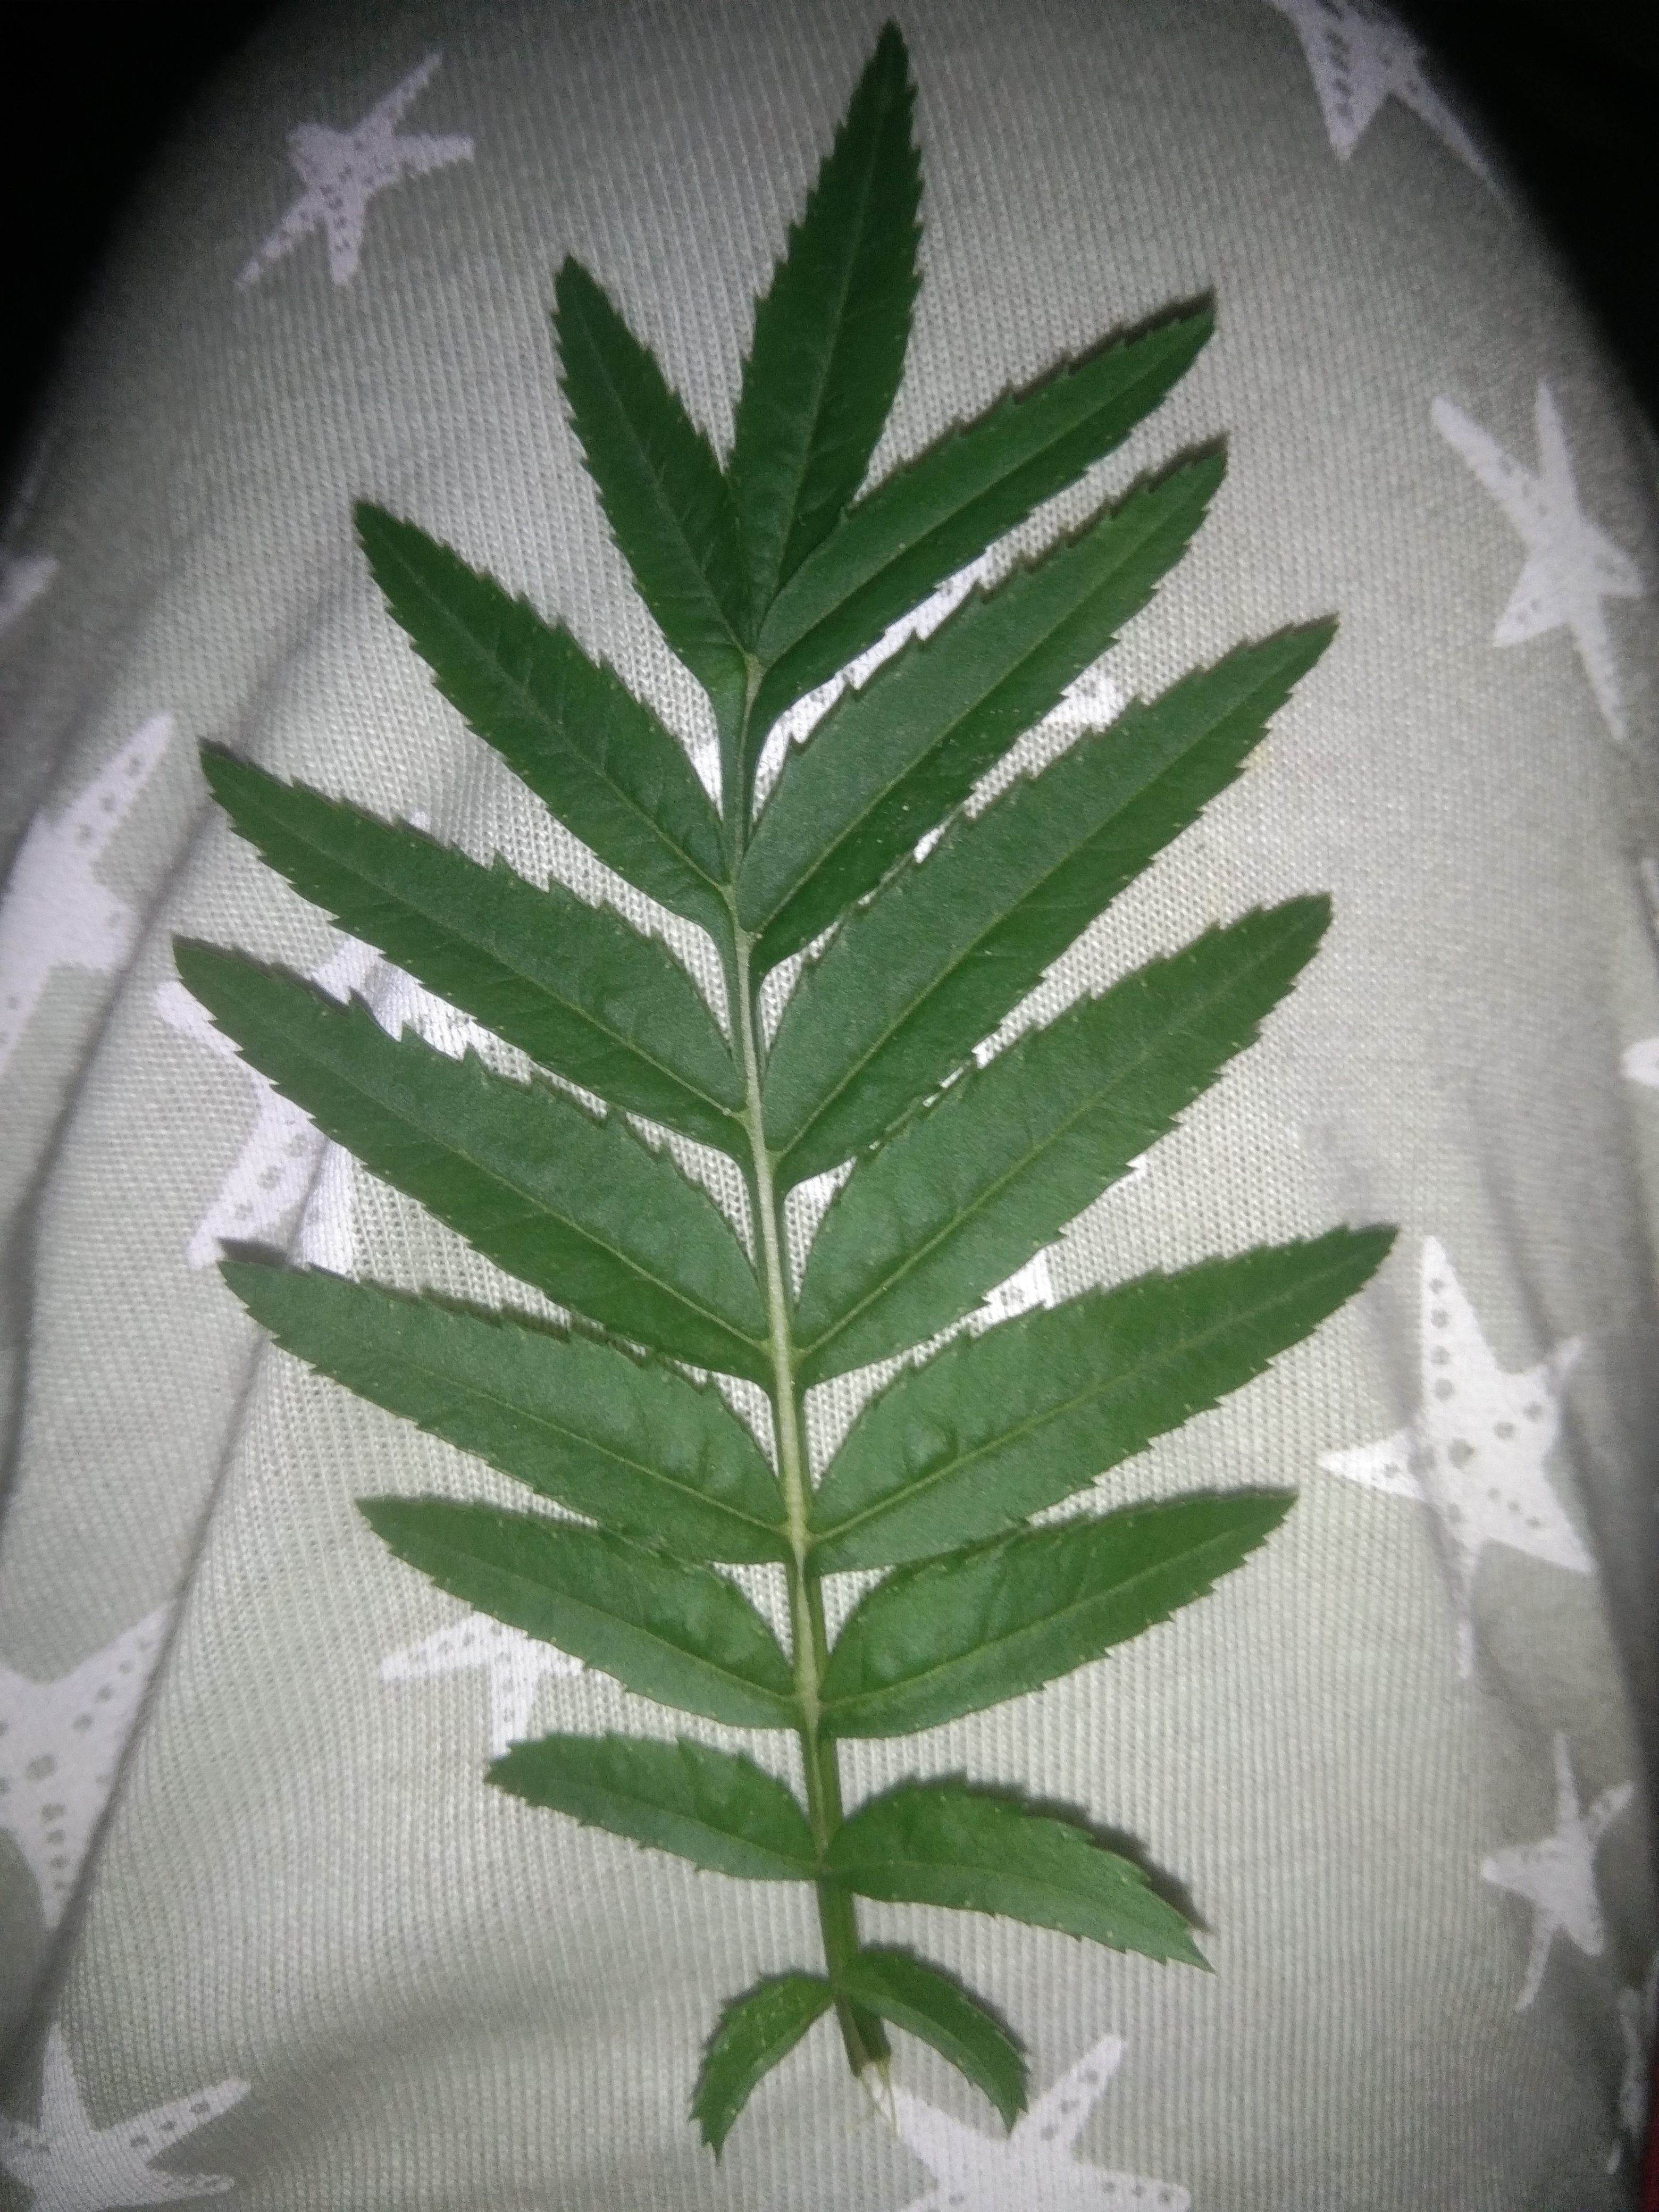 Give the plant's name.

marigold
